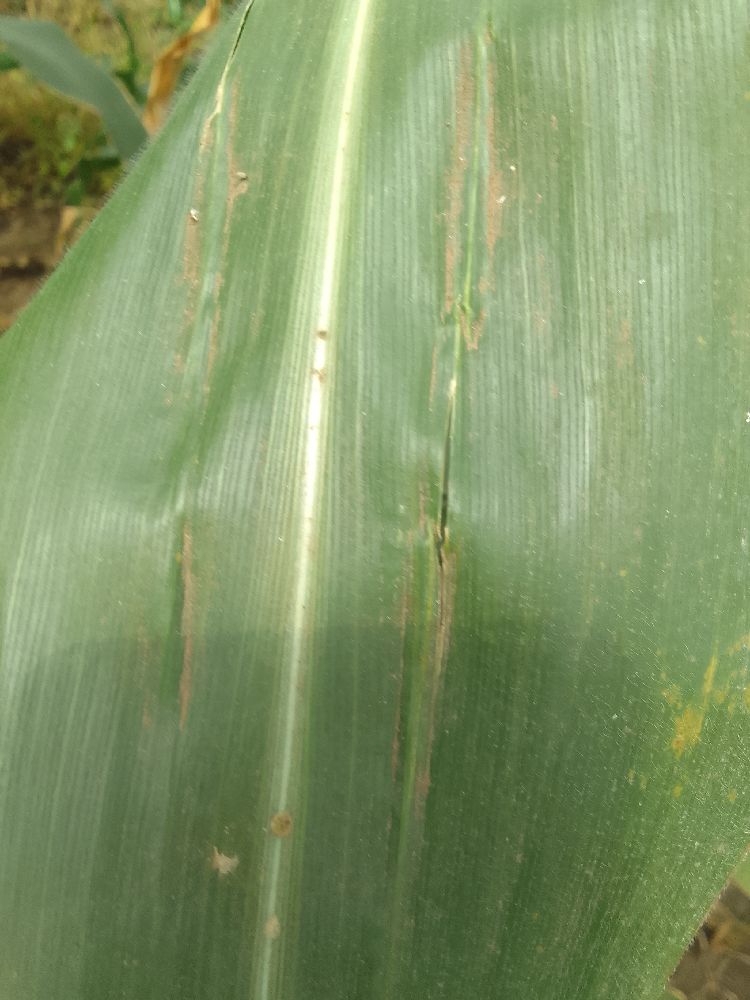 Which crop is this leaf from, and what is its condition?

maize, healthy
